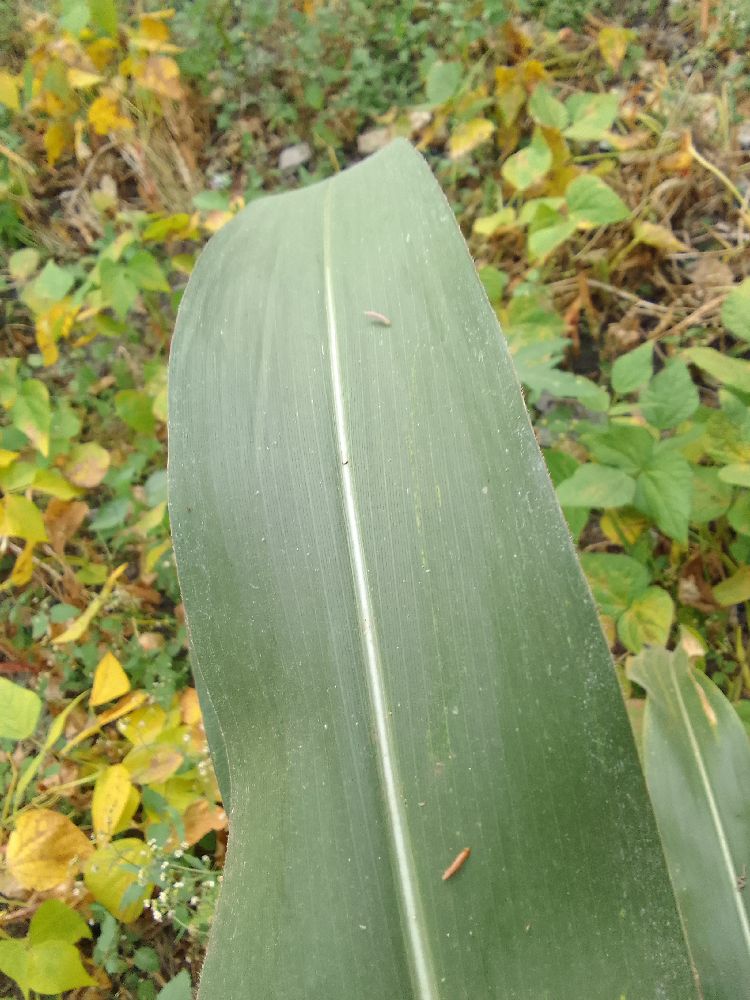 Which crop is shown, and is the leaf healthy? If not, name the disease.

maize, healthy
